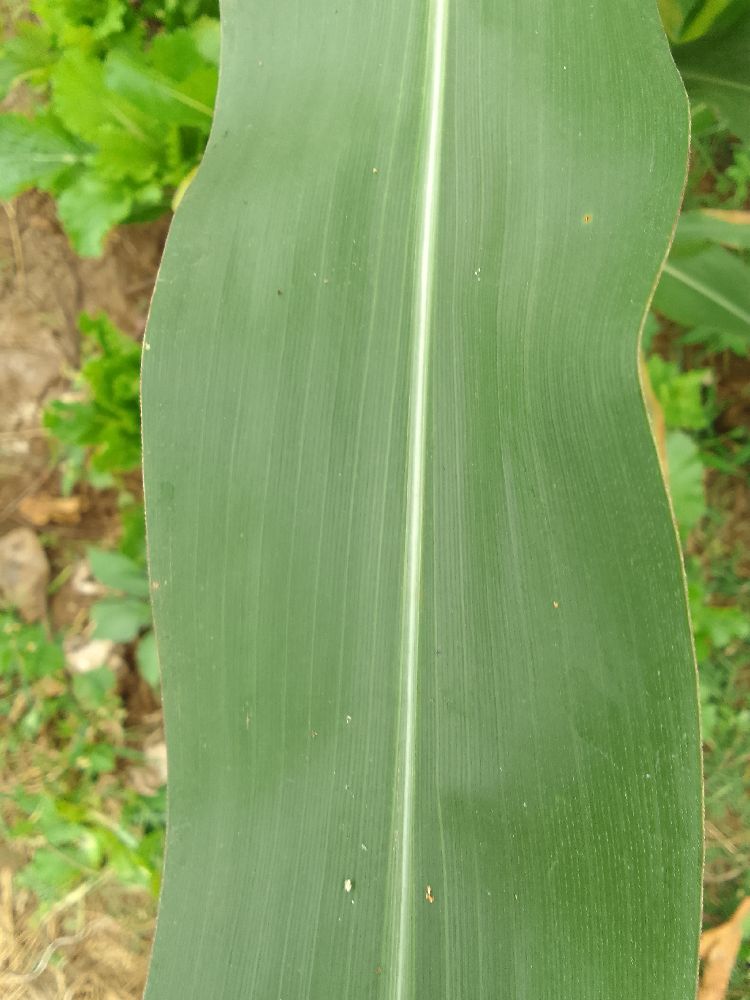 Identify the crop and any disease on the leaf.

maize, healthy
